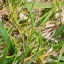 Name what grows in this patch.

grass
